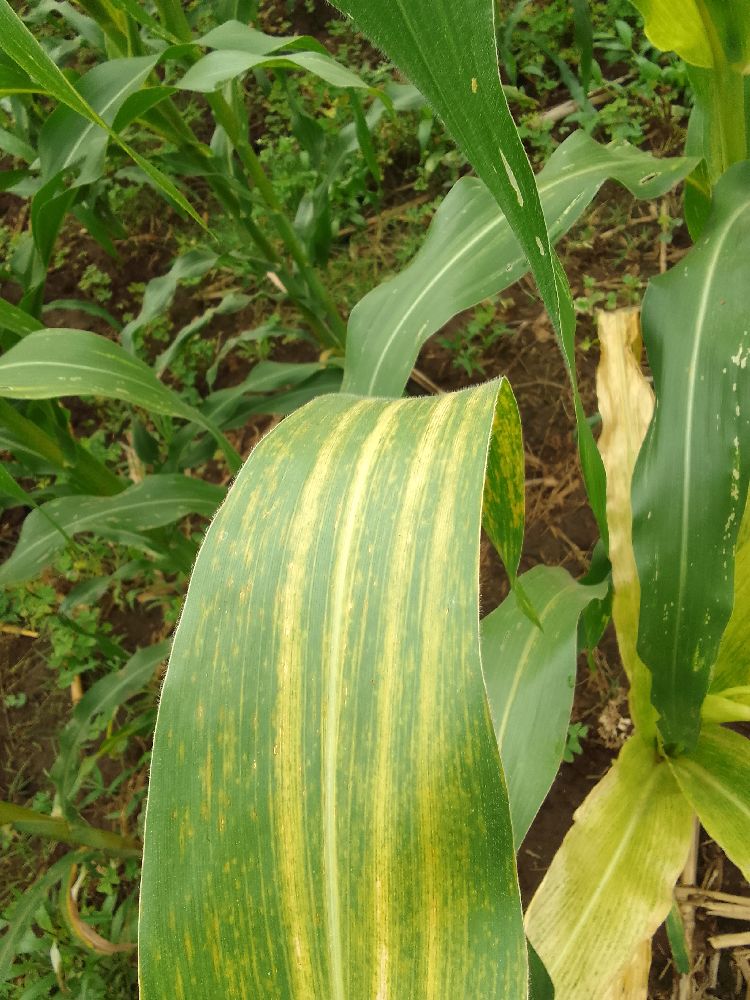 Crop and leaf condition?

maize, maize lethal necrosis
